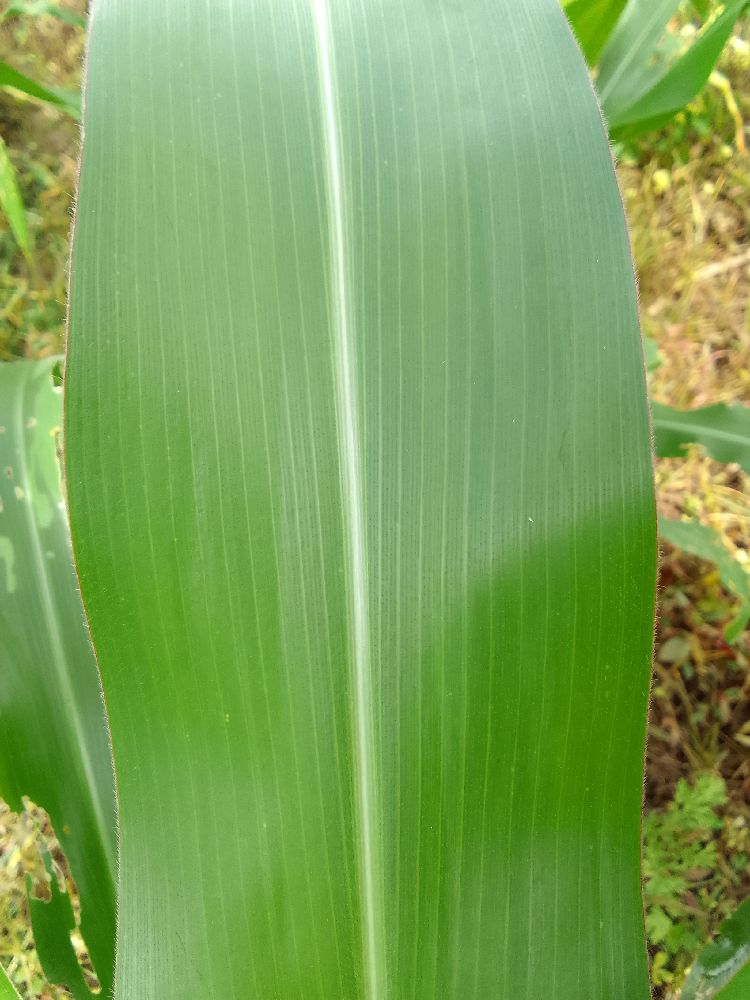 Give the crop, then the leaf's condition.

maize, healthy
